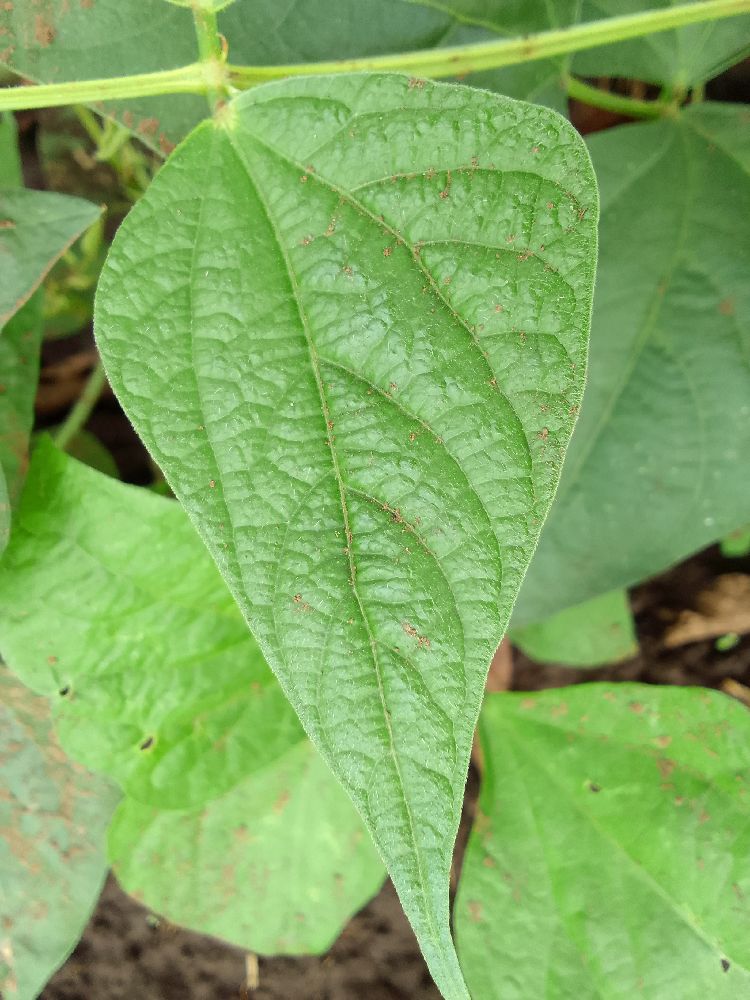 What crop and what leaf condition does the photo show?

common bean, healthy
